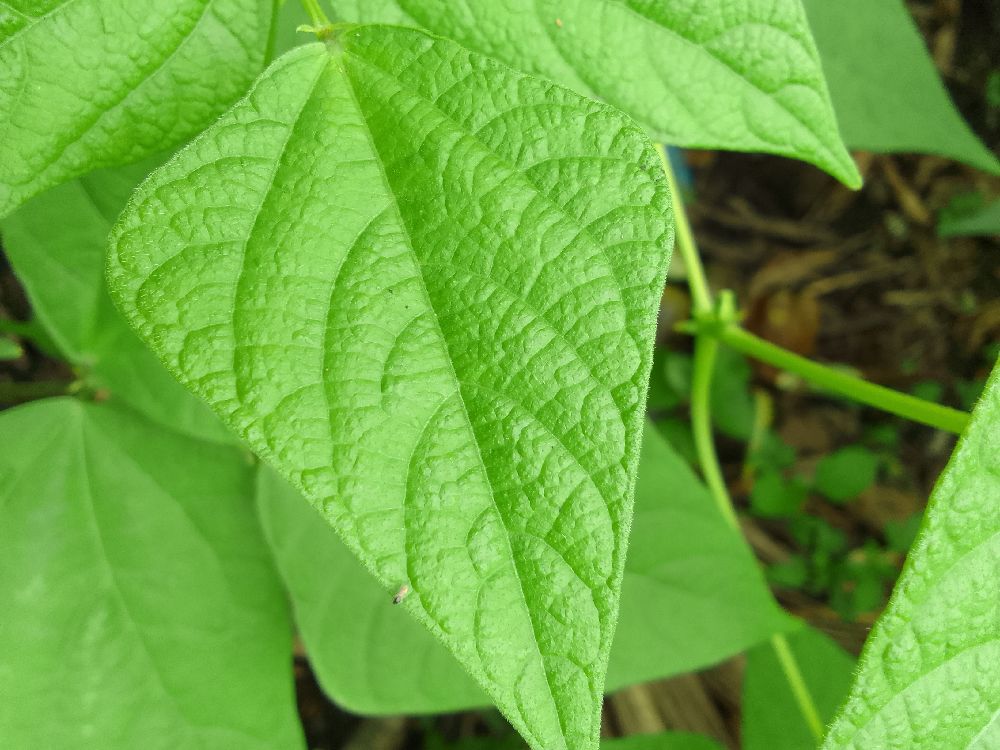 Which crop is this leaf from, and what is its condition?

common bean, healthy
